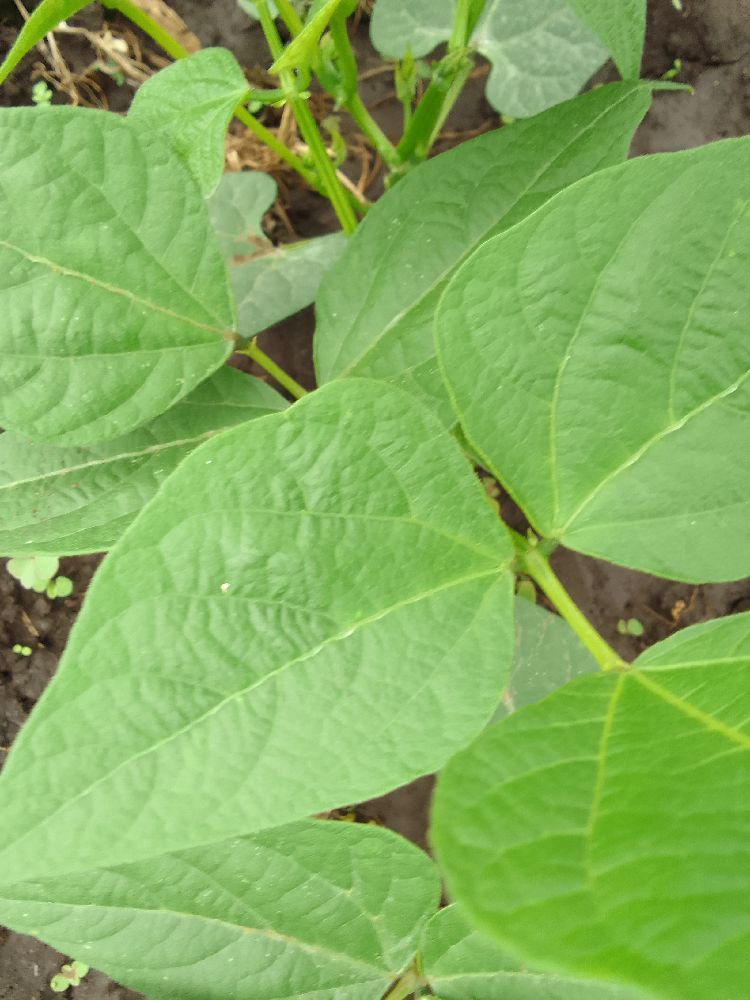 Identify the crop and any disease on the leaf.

common bean, healthy
